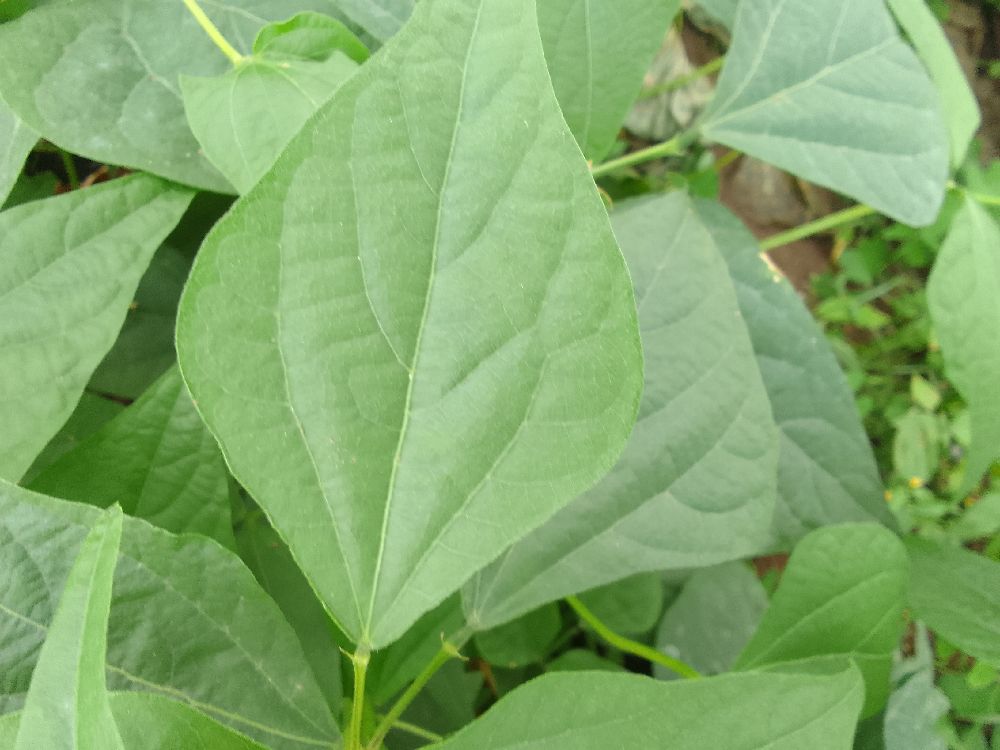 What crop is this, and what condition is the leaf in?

common bean, healthy
